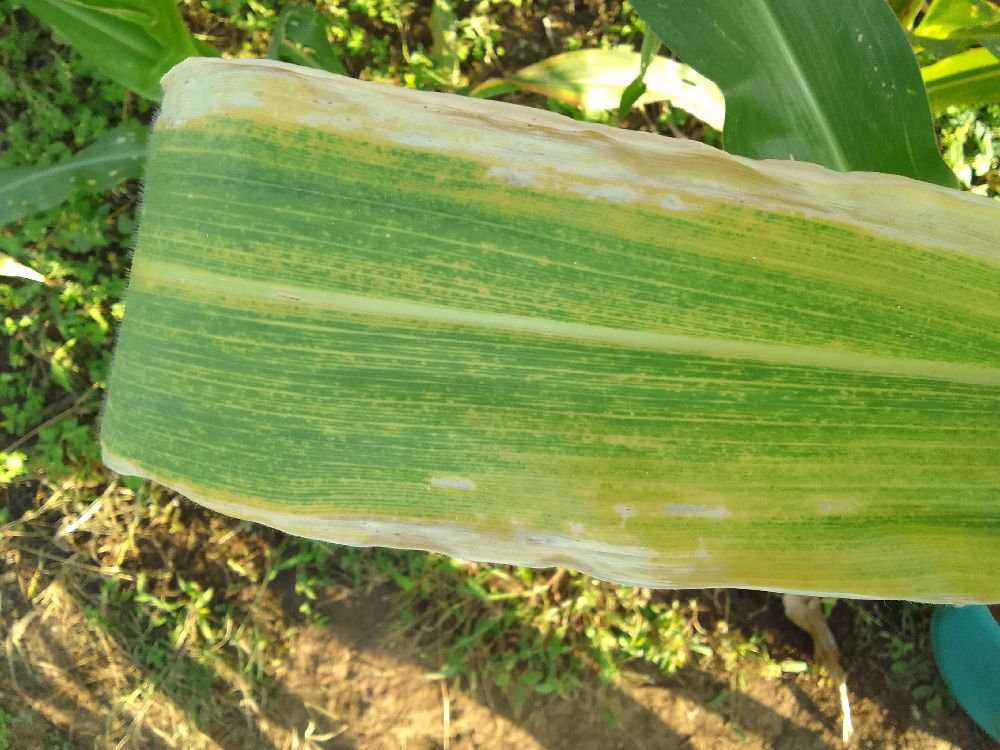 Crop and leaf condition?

maize, maize lethal necrosis
